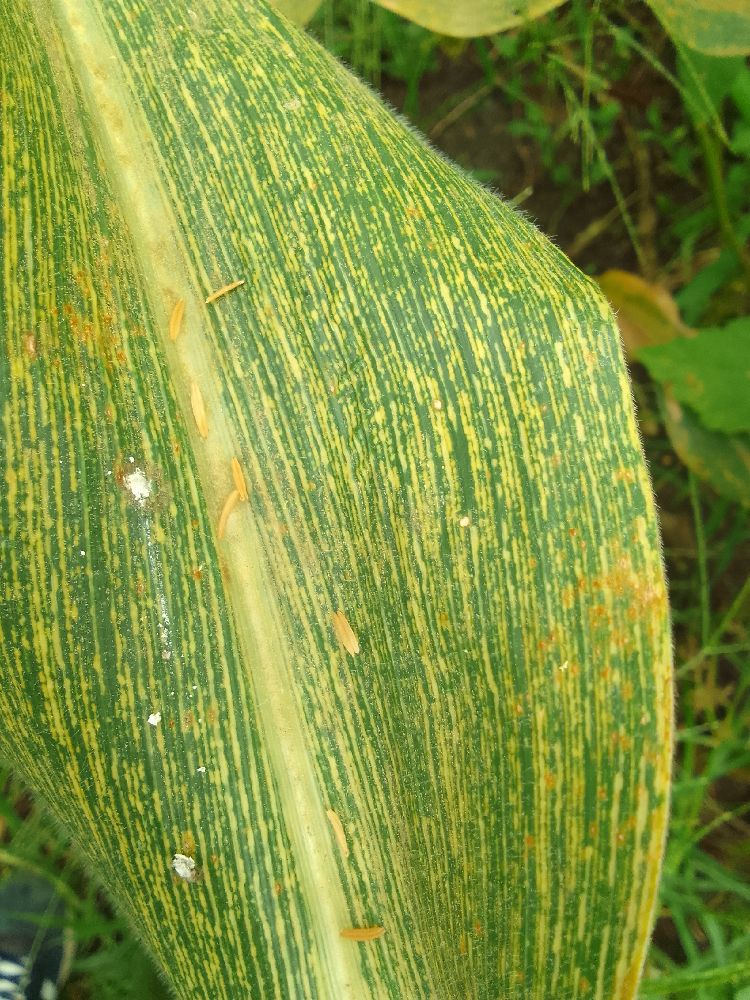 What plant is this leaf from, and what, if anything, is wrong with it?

maize, maize streak virus
